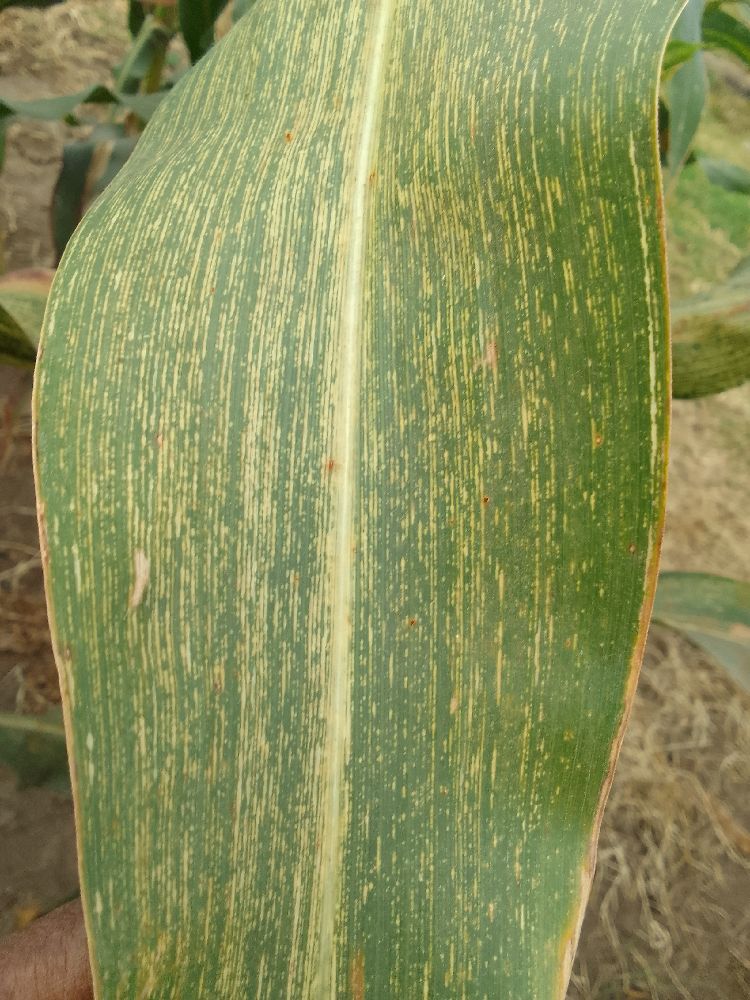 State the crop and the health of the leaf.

maize, maize streak virus
